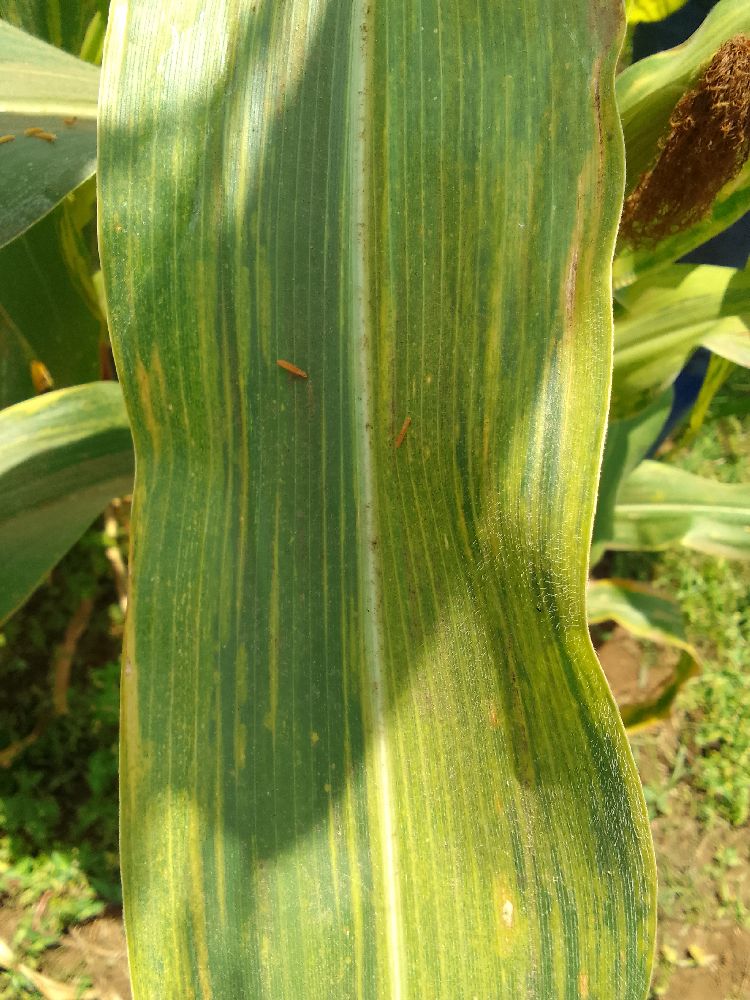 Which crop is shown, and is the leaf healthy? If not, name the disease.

maize, maize lethal necrosis
